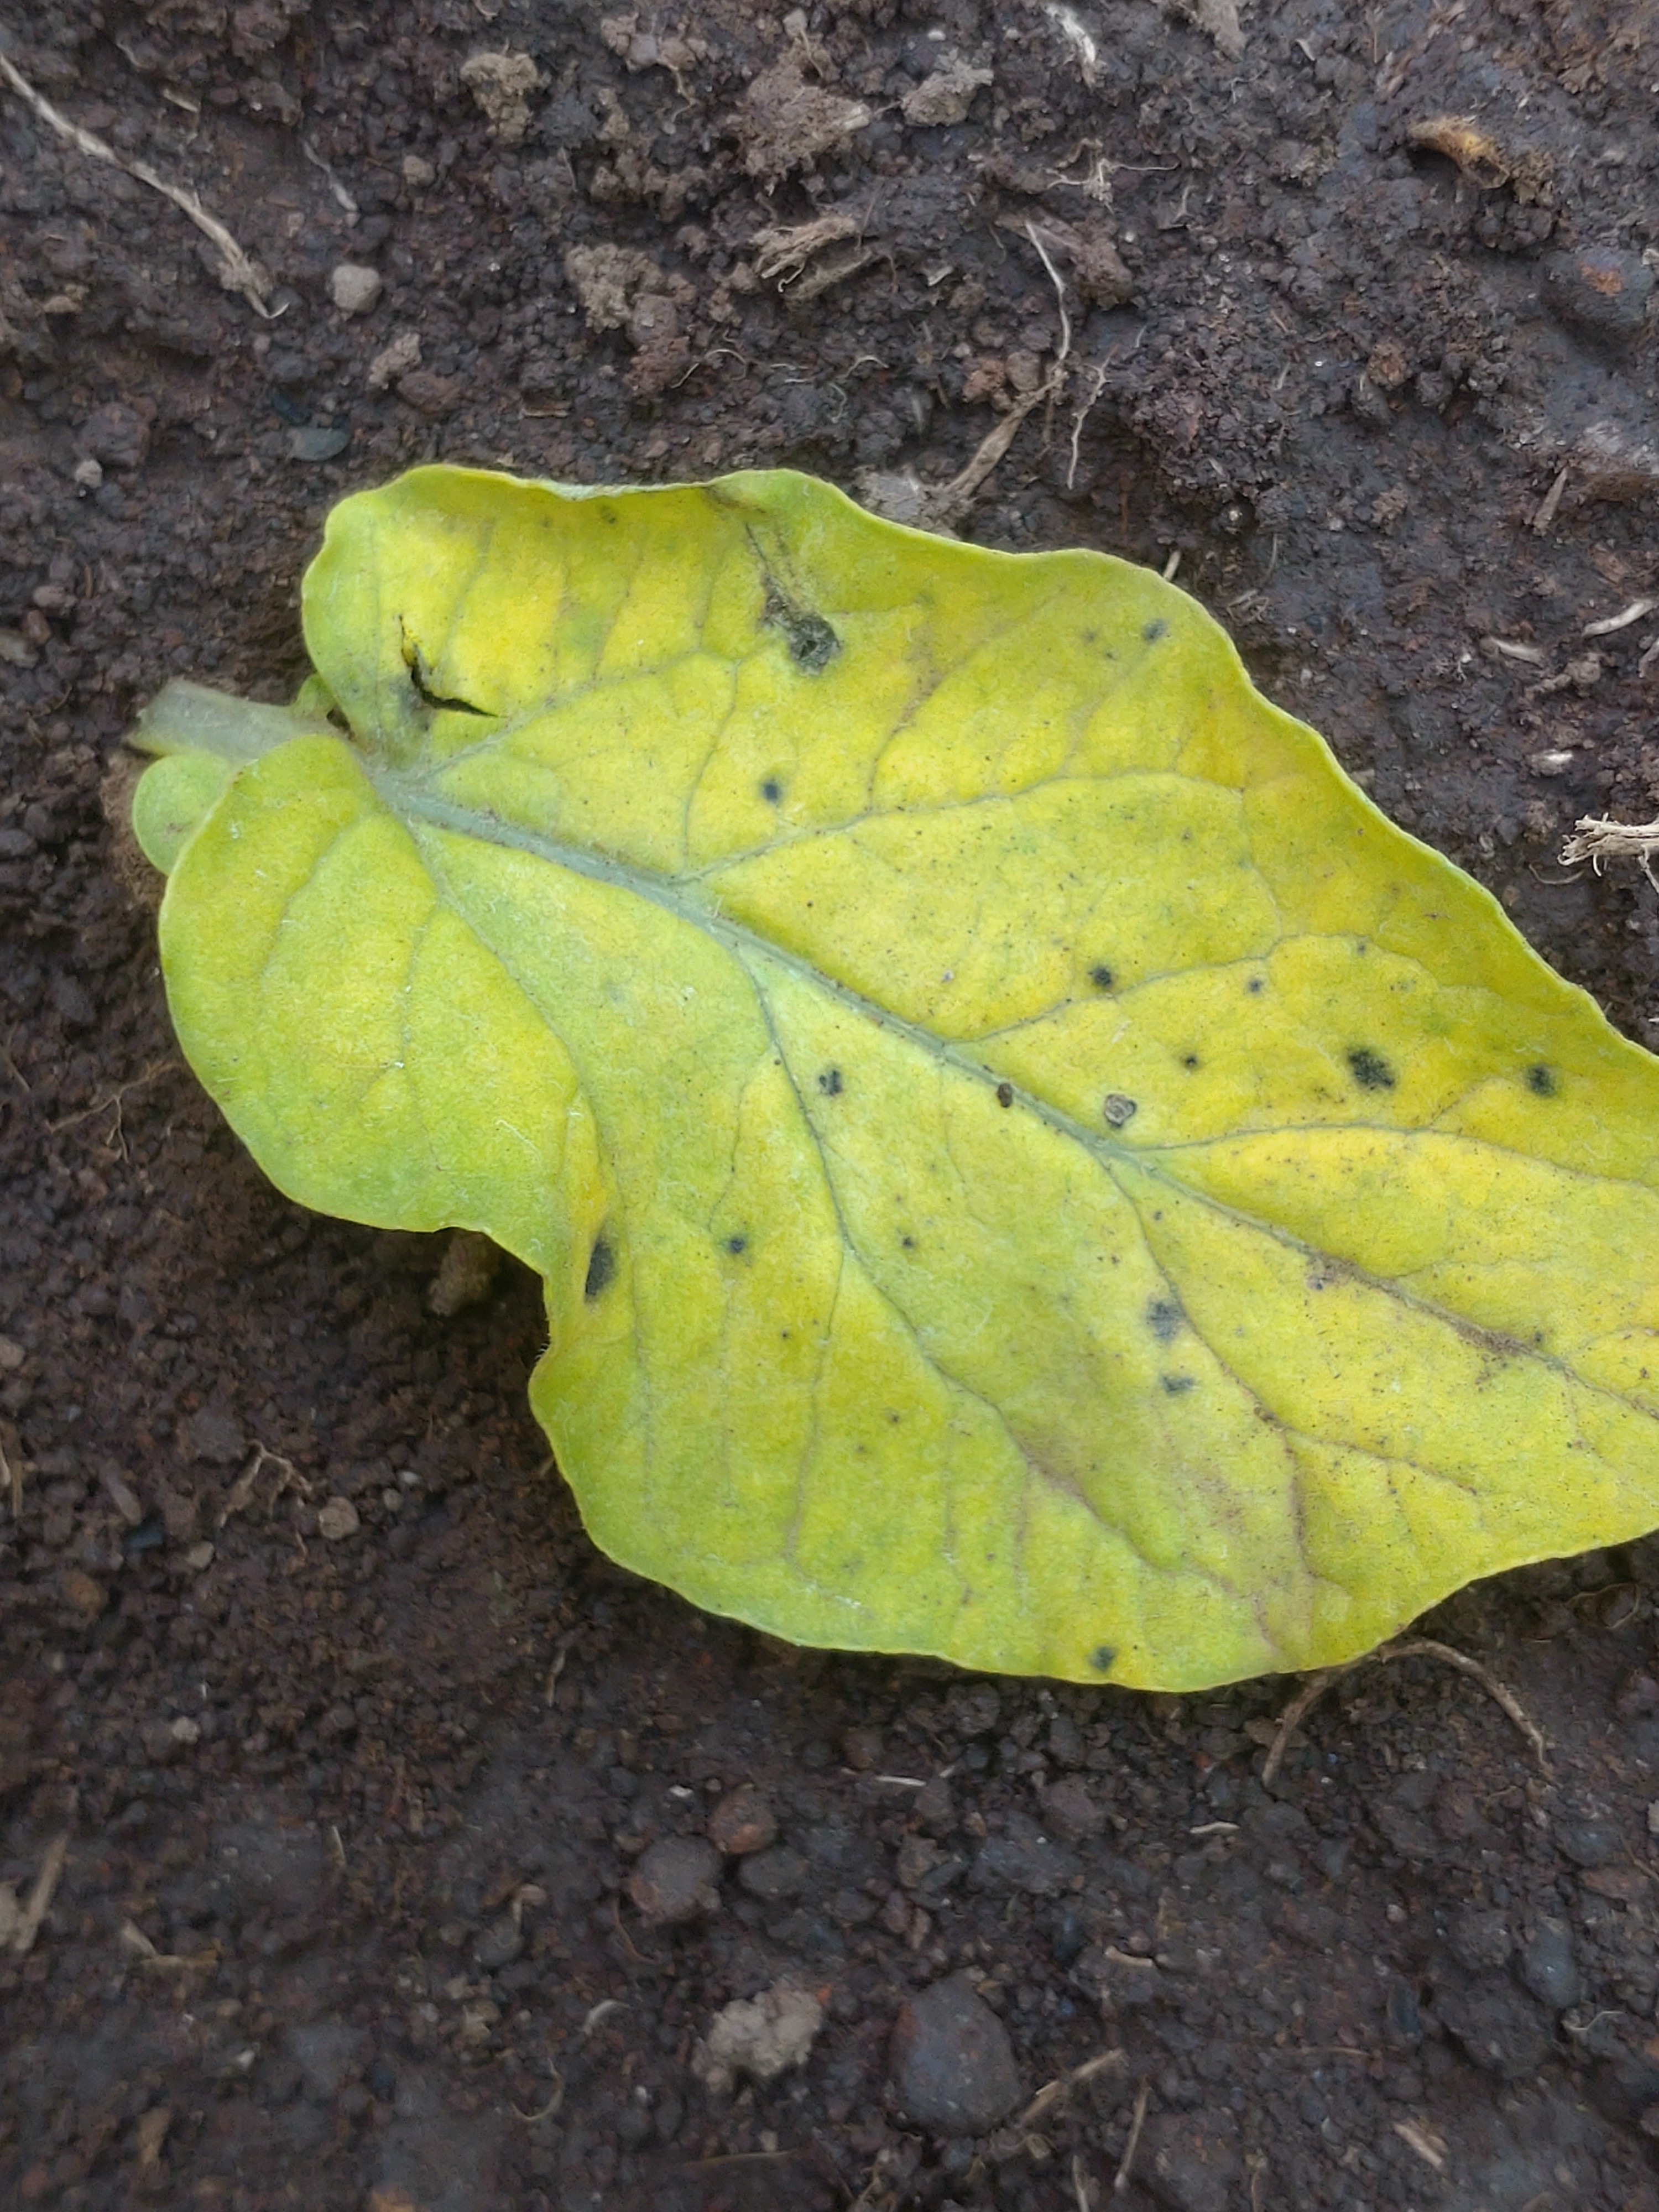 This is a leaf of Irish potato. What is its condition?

late blight
